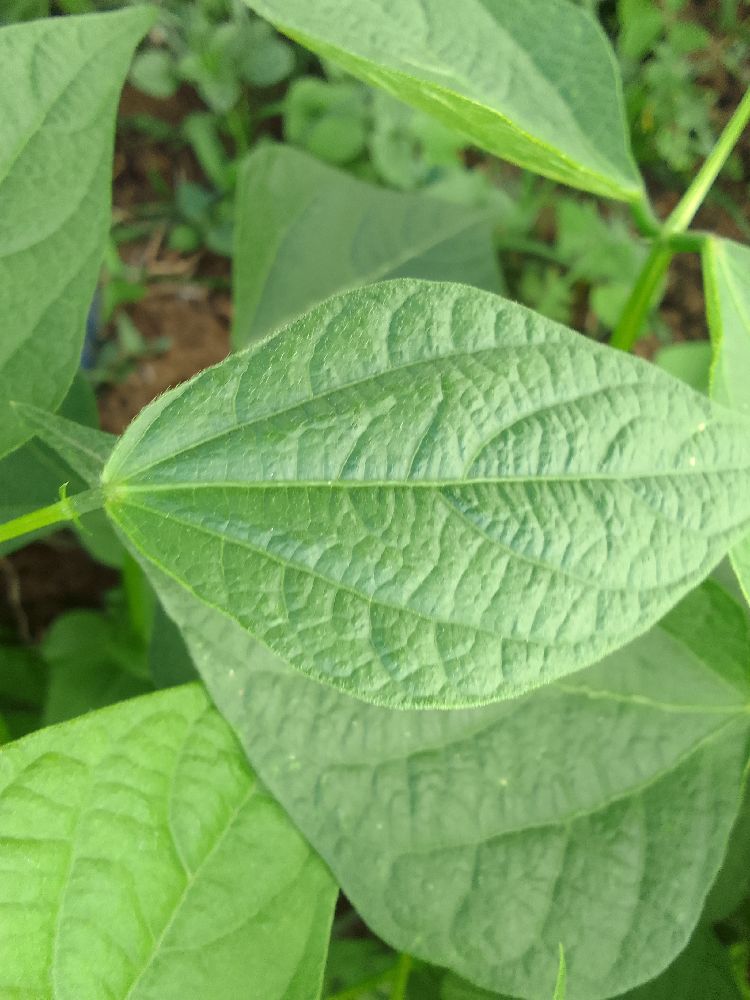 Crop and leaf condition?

common bean, healthy
